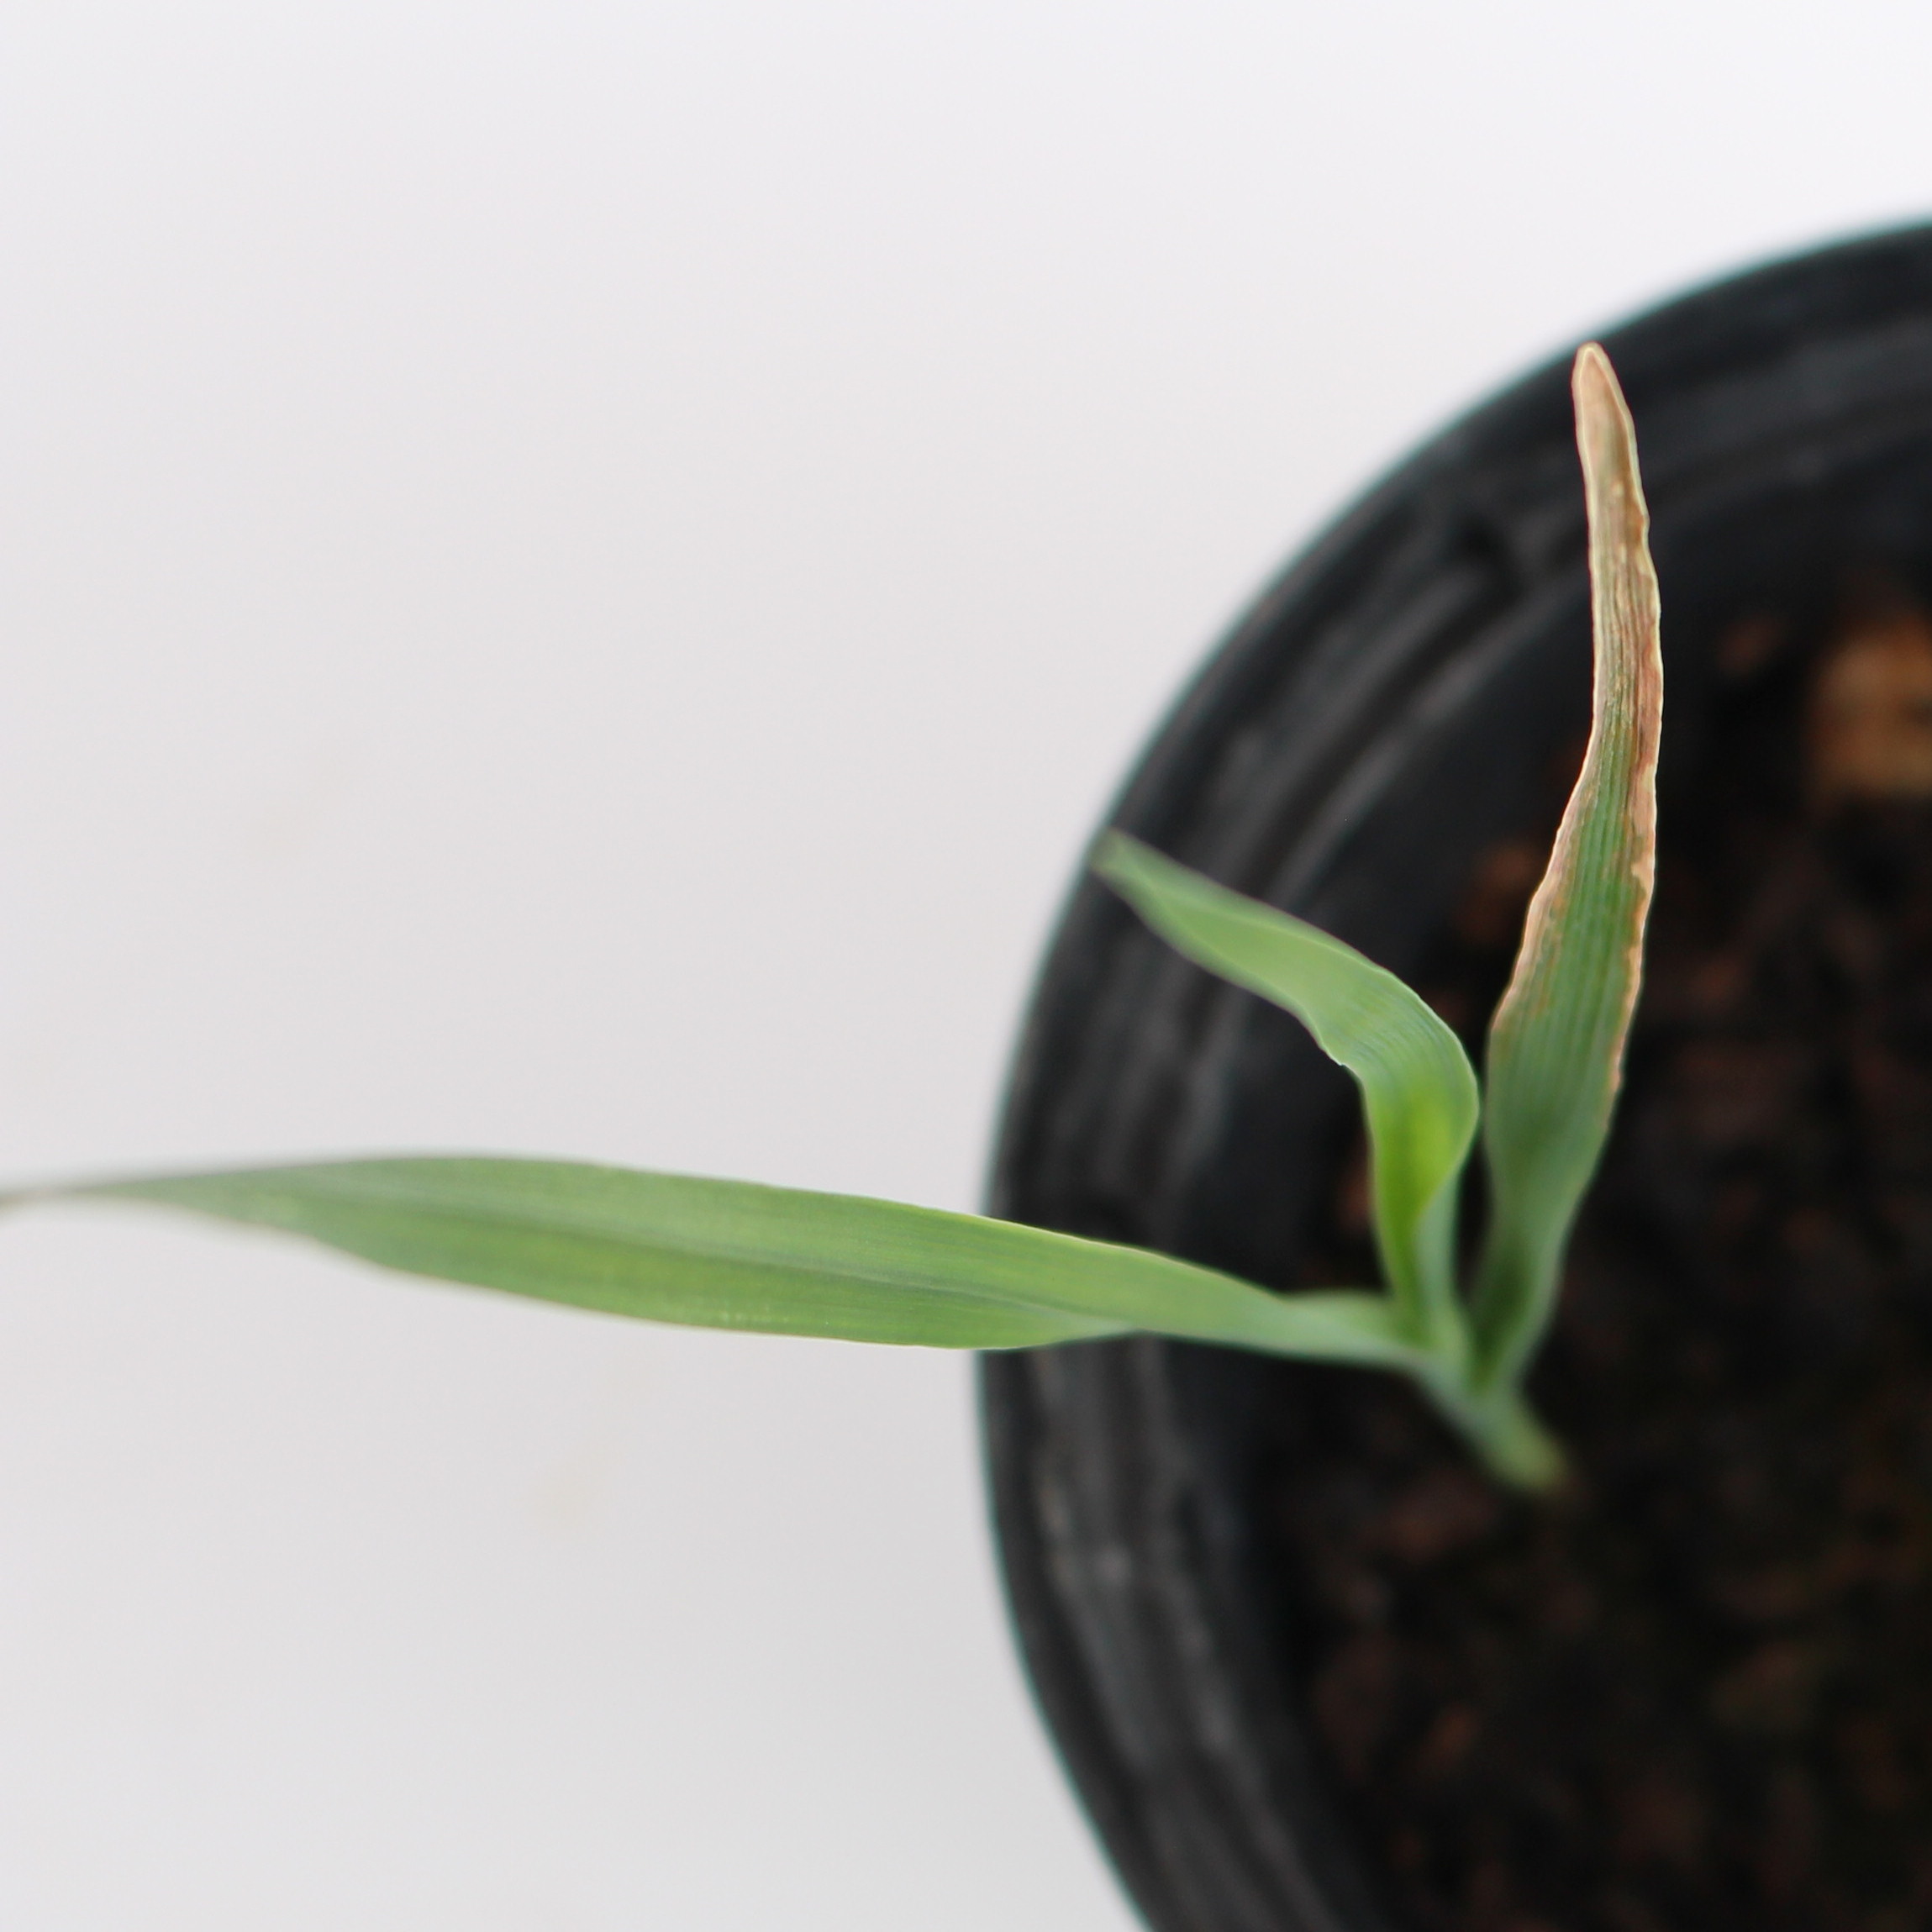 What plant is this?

Avena sterilis
